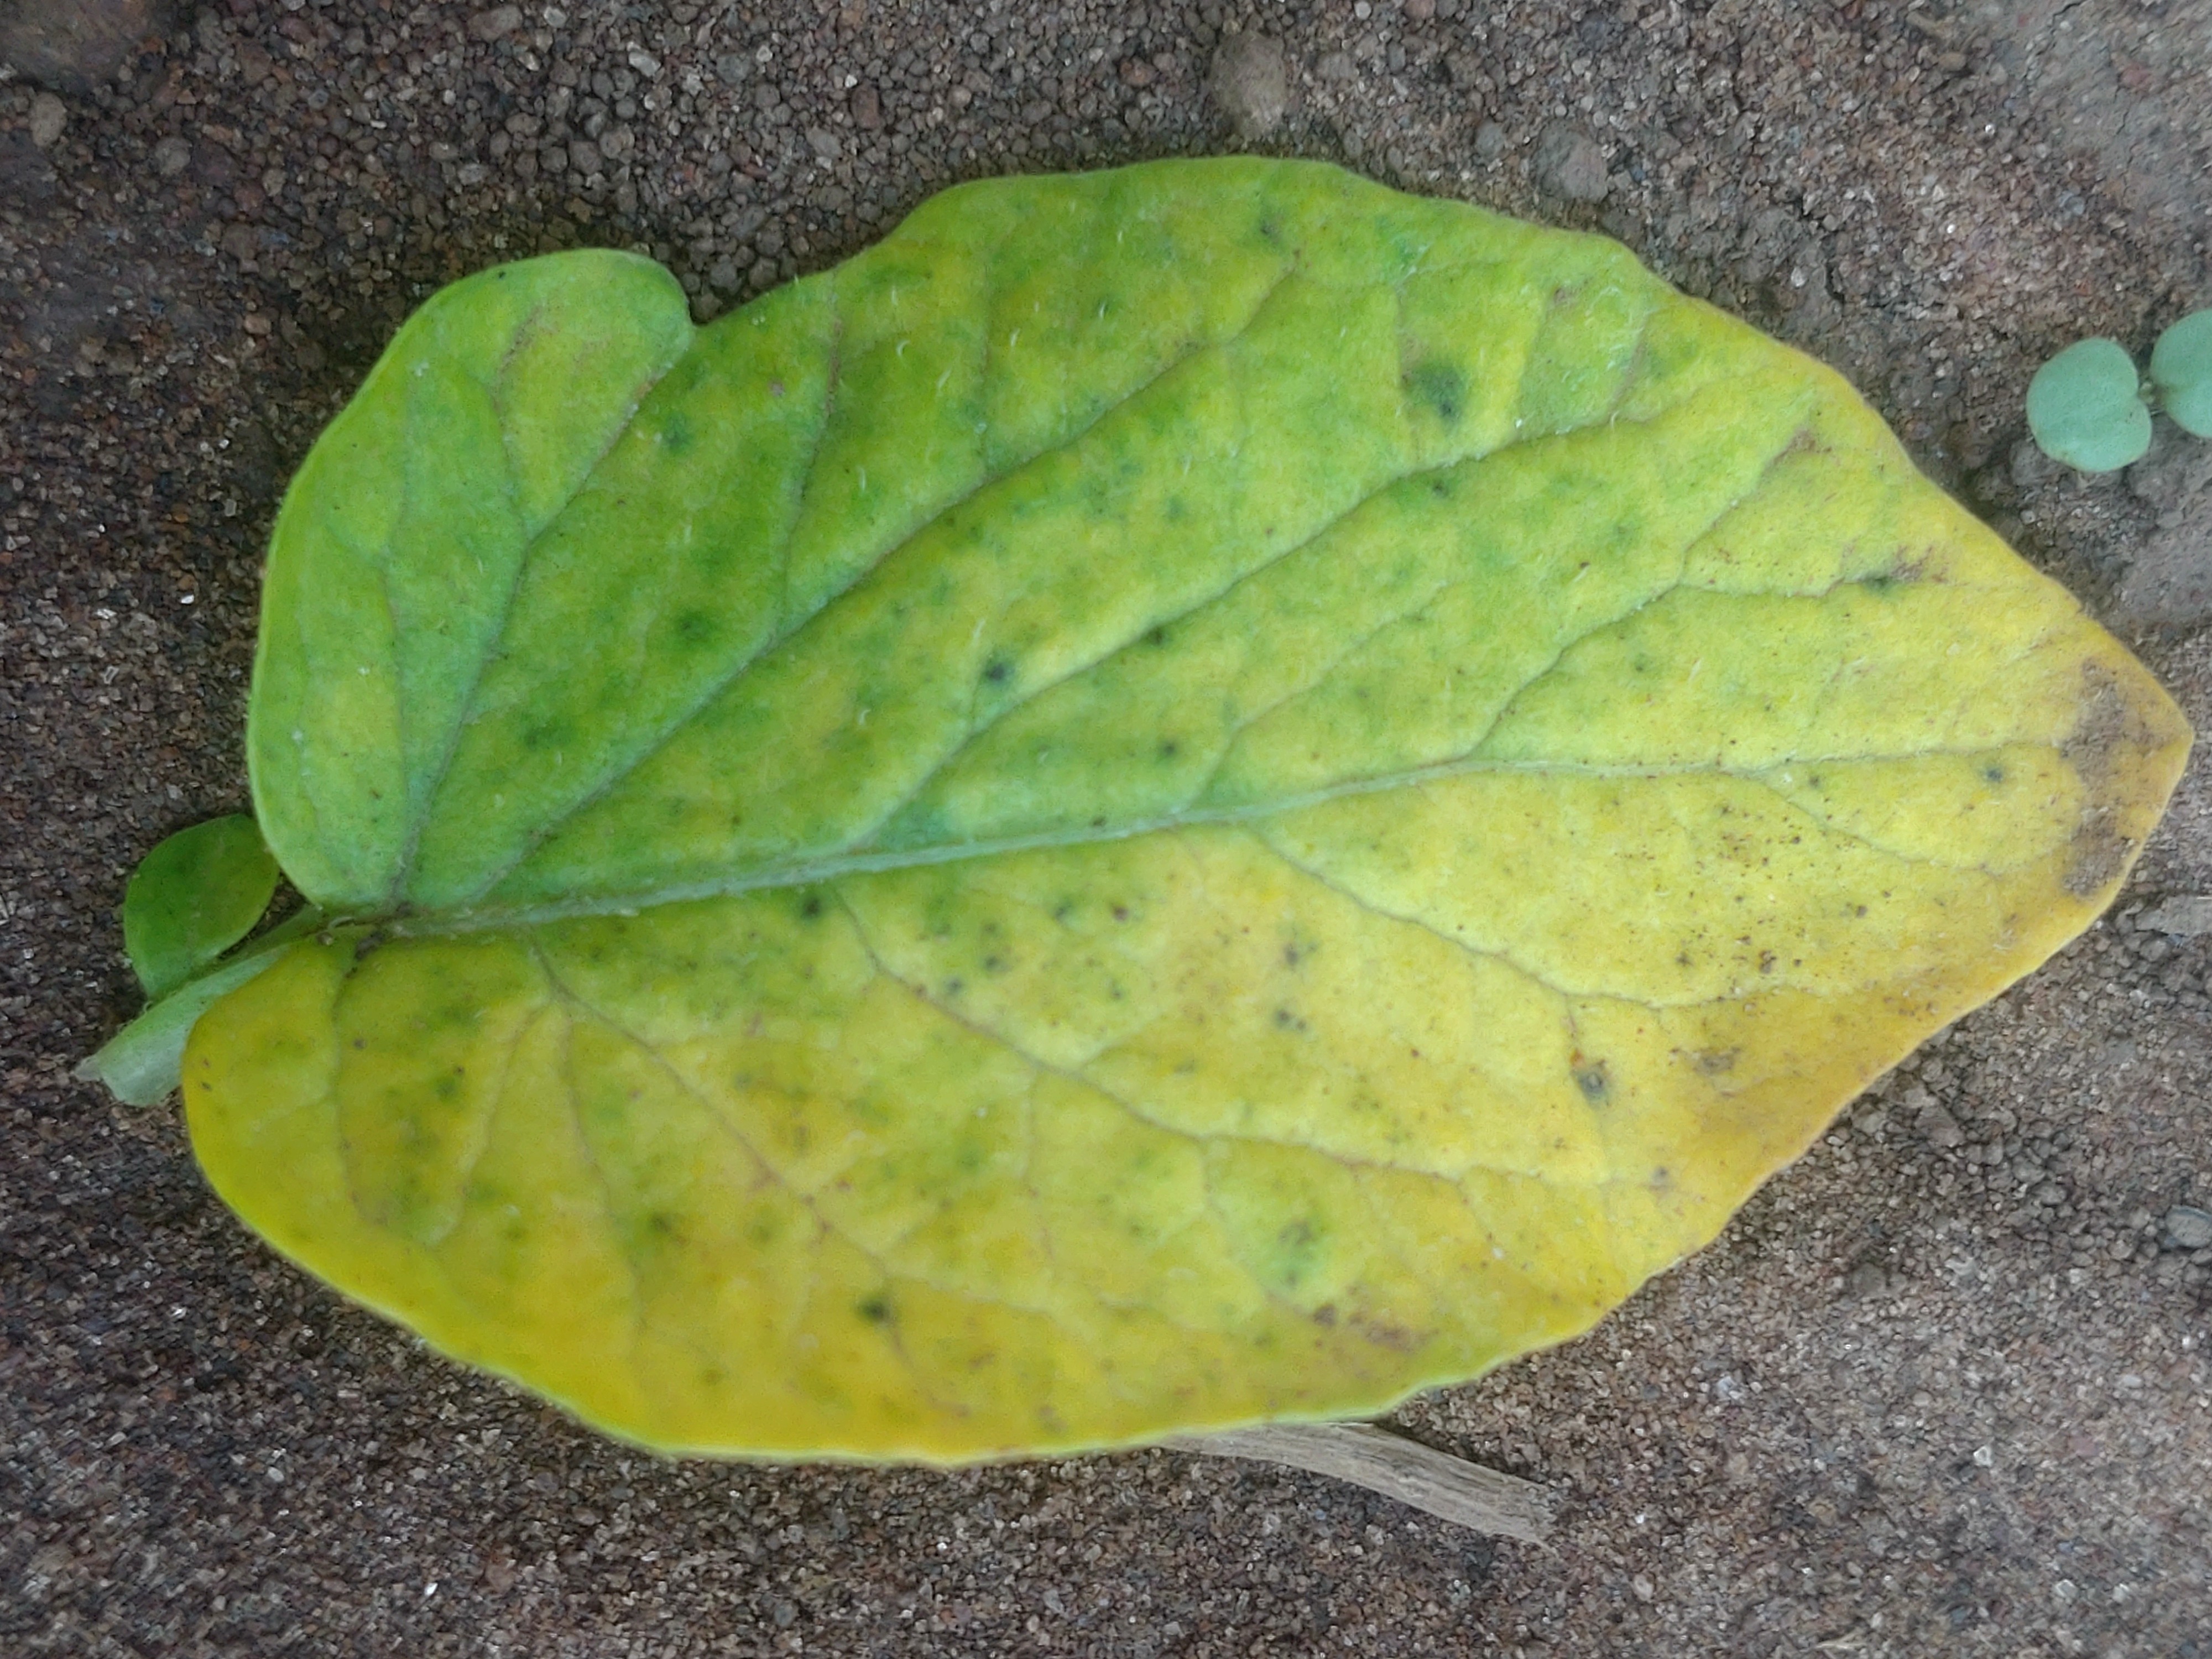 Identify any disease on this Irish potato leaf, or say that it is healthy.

late blight
